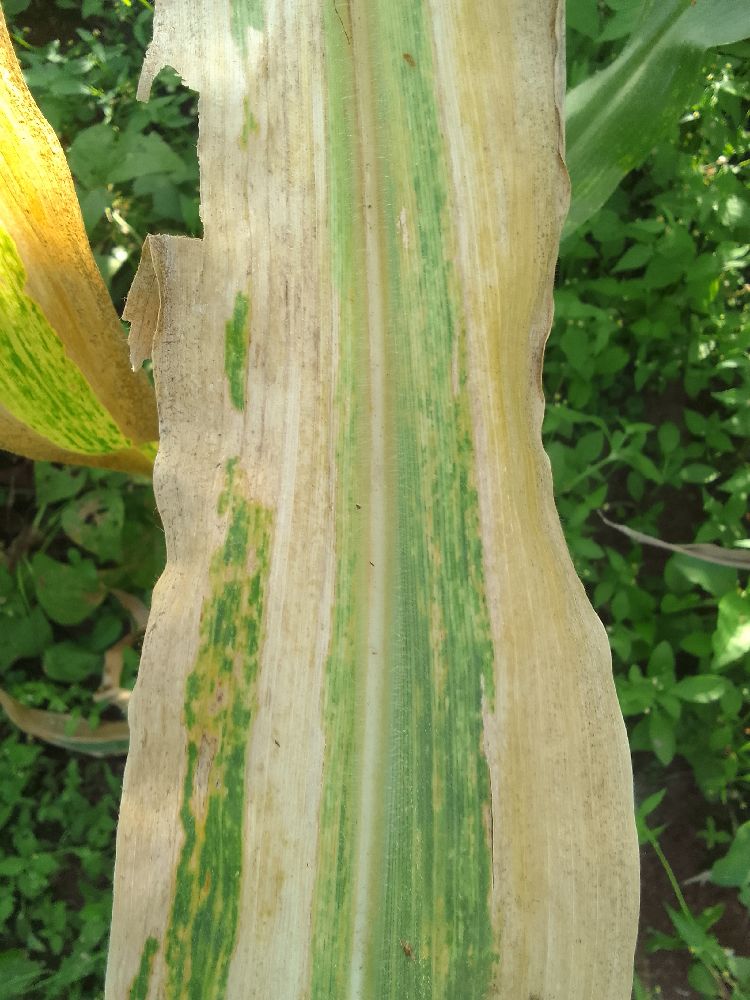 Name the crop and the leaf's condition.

maize, maize lethal necrosis
